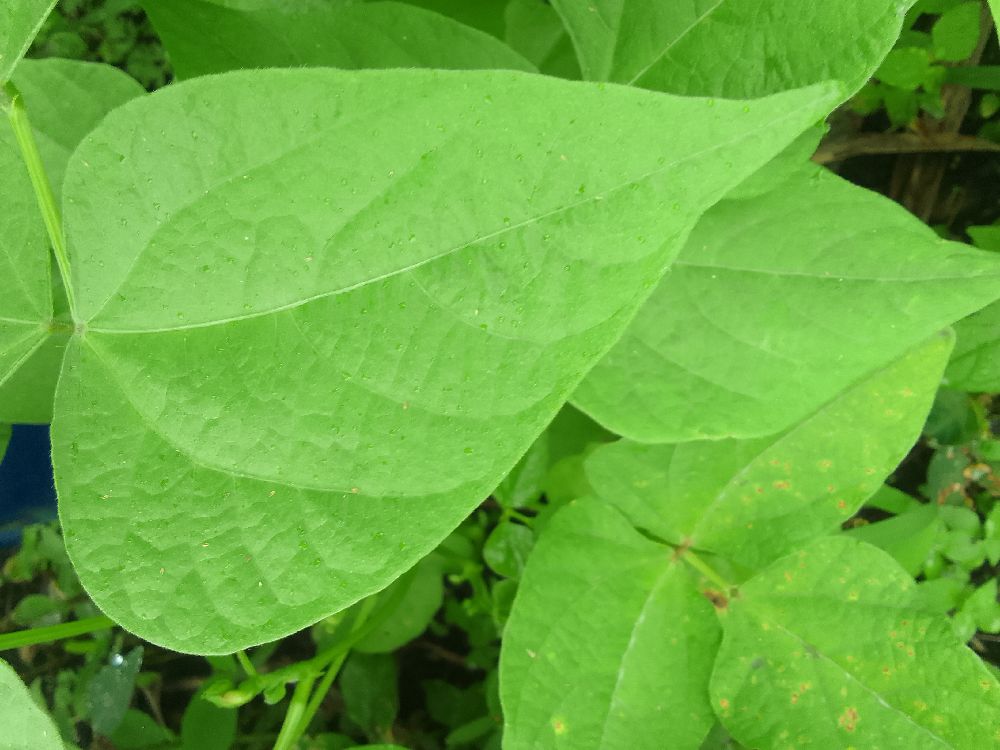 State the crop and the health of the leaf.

common bean, healthy
